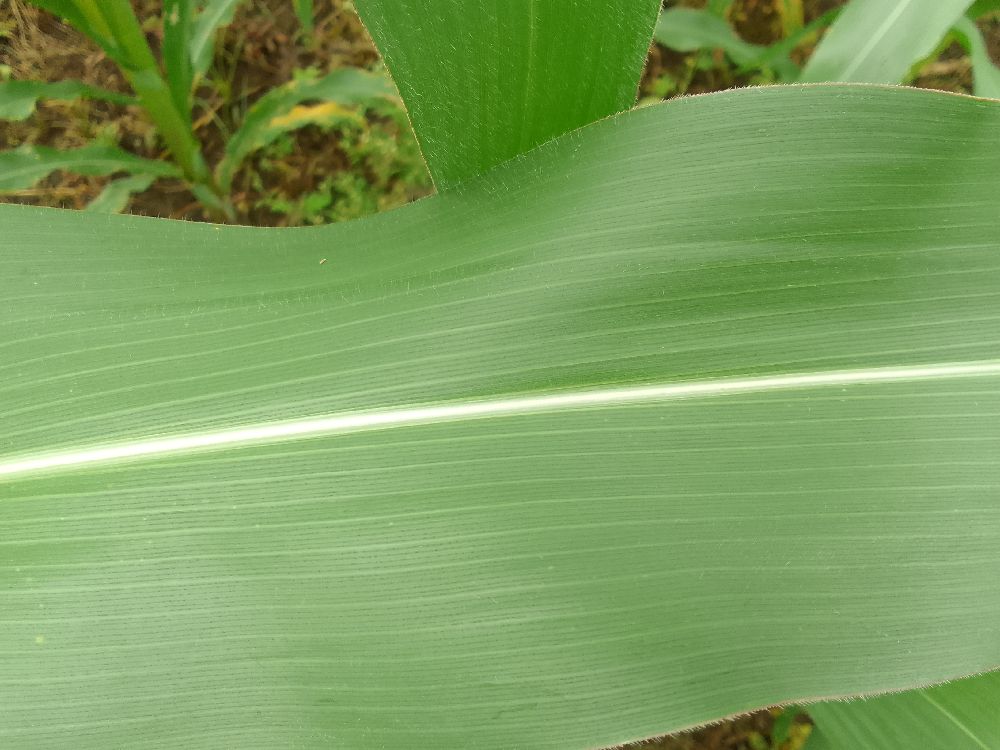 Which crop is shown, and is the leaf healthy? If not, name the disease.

maize, healthy
